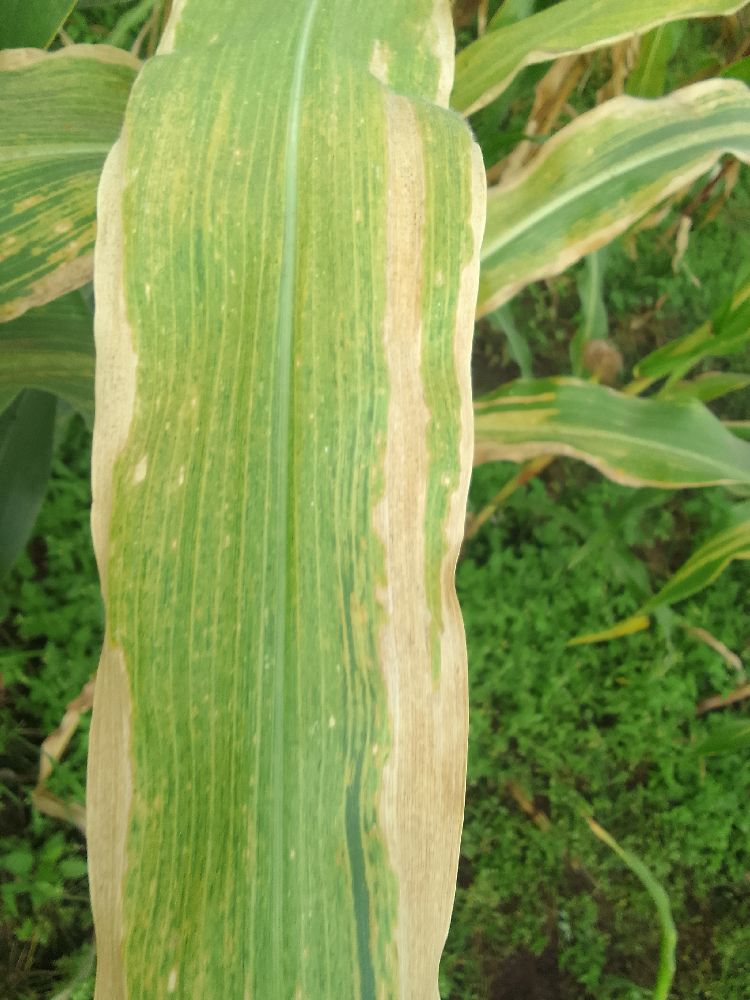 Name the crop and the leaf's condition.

maize, maize lethal necrosis
